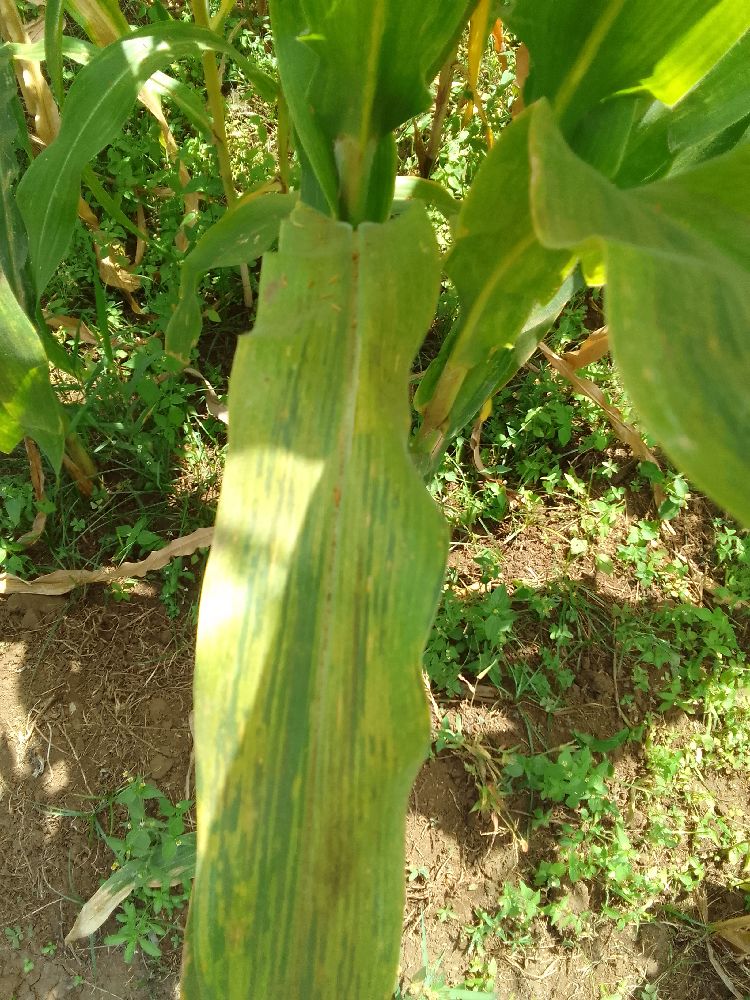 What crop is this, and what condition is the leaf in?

maize, maize lethal necrosis
